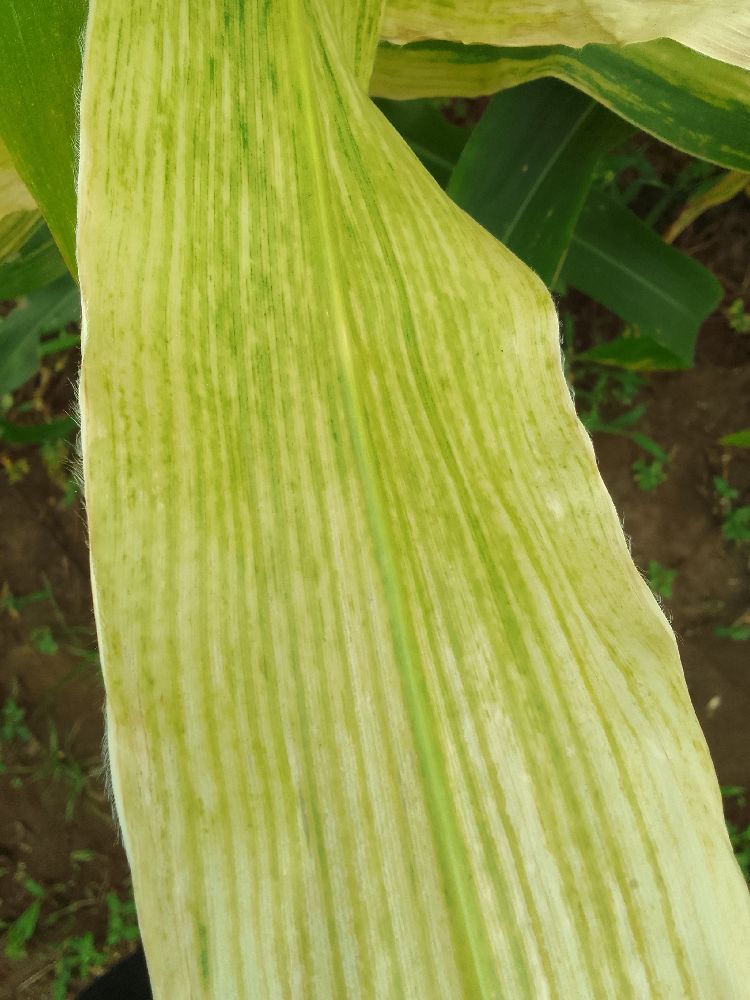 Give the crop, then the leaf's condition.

maize, maize lethal necrosis
